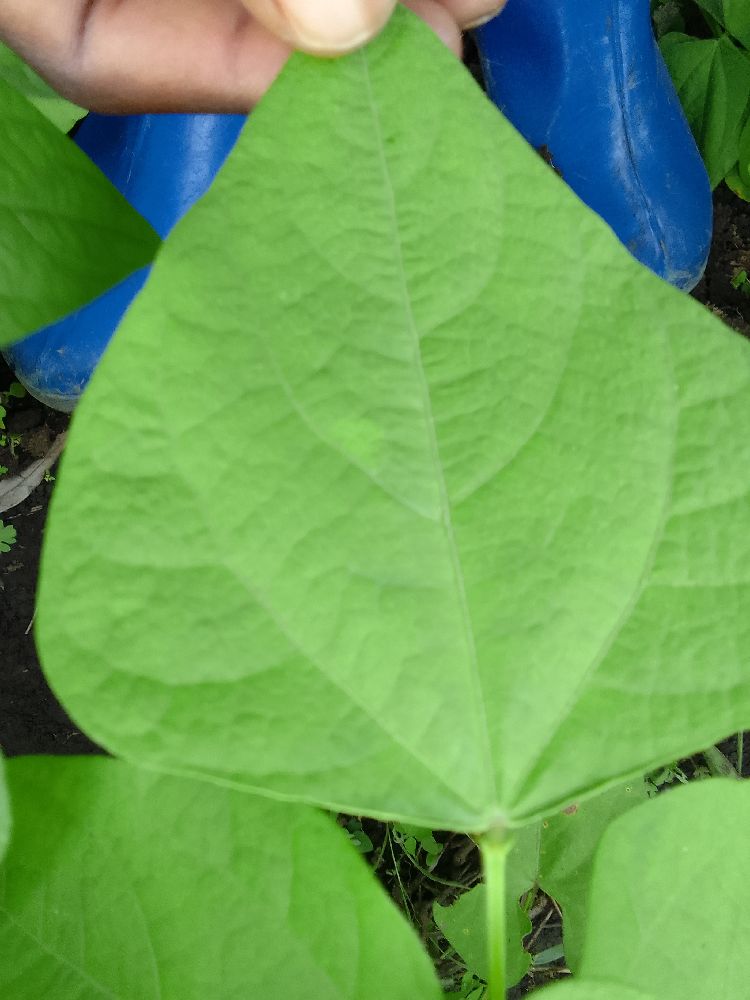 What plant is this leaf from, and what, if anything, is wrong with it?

common bean, healthy
